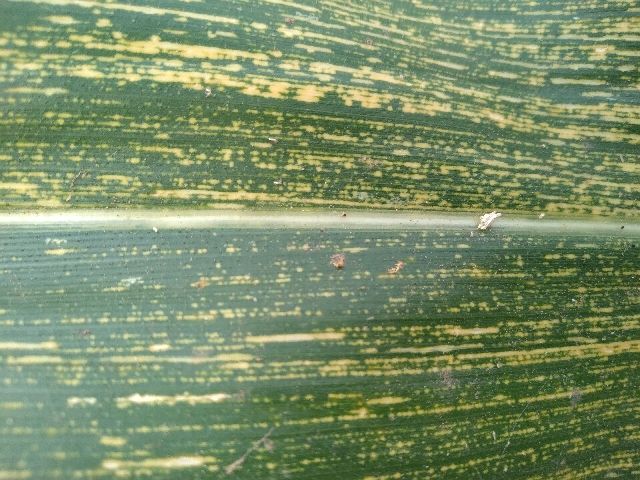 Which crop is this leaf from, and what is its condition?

maize, maize streak virus
